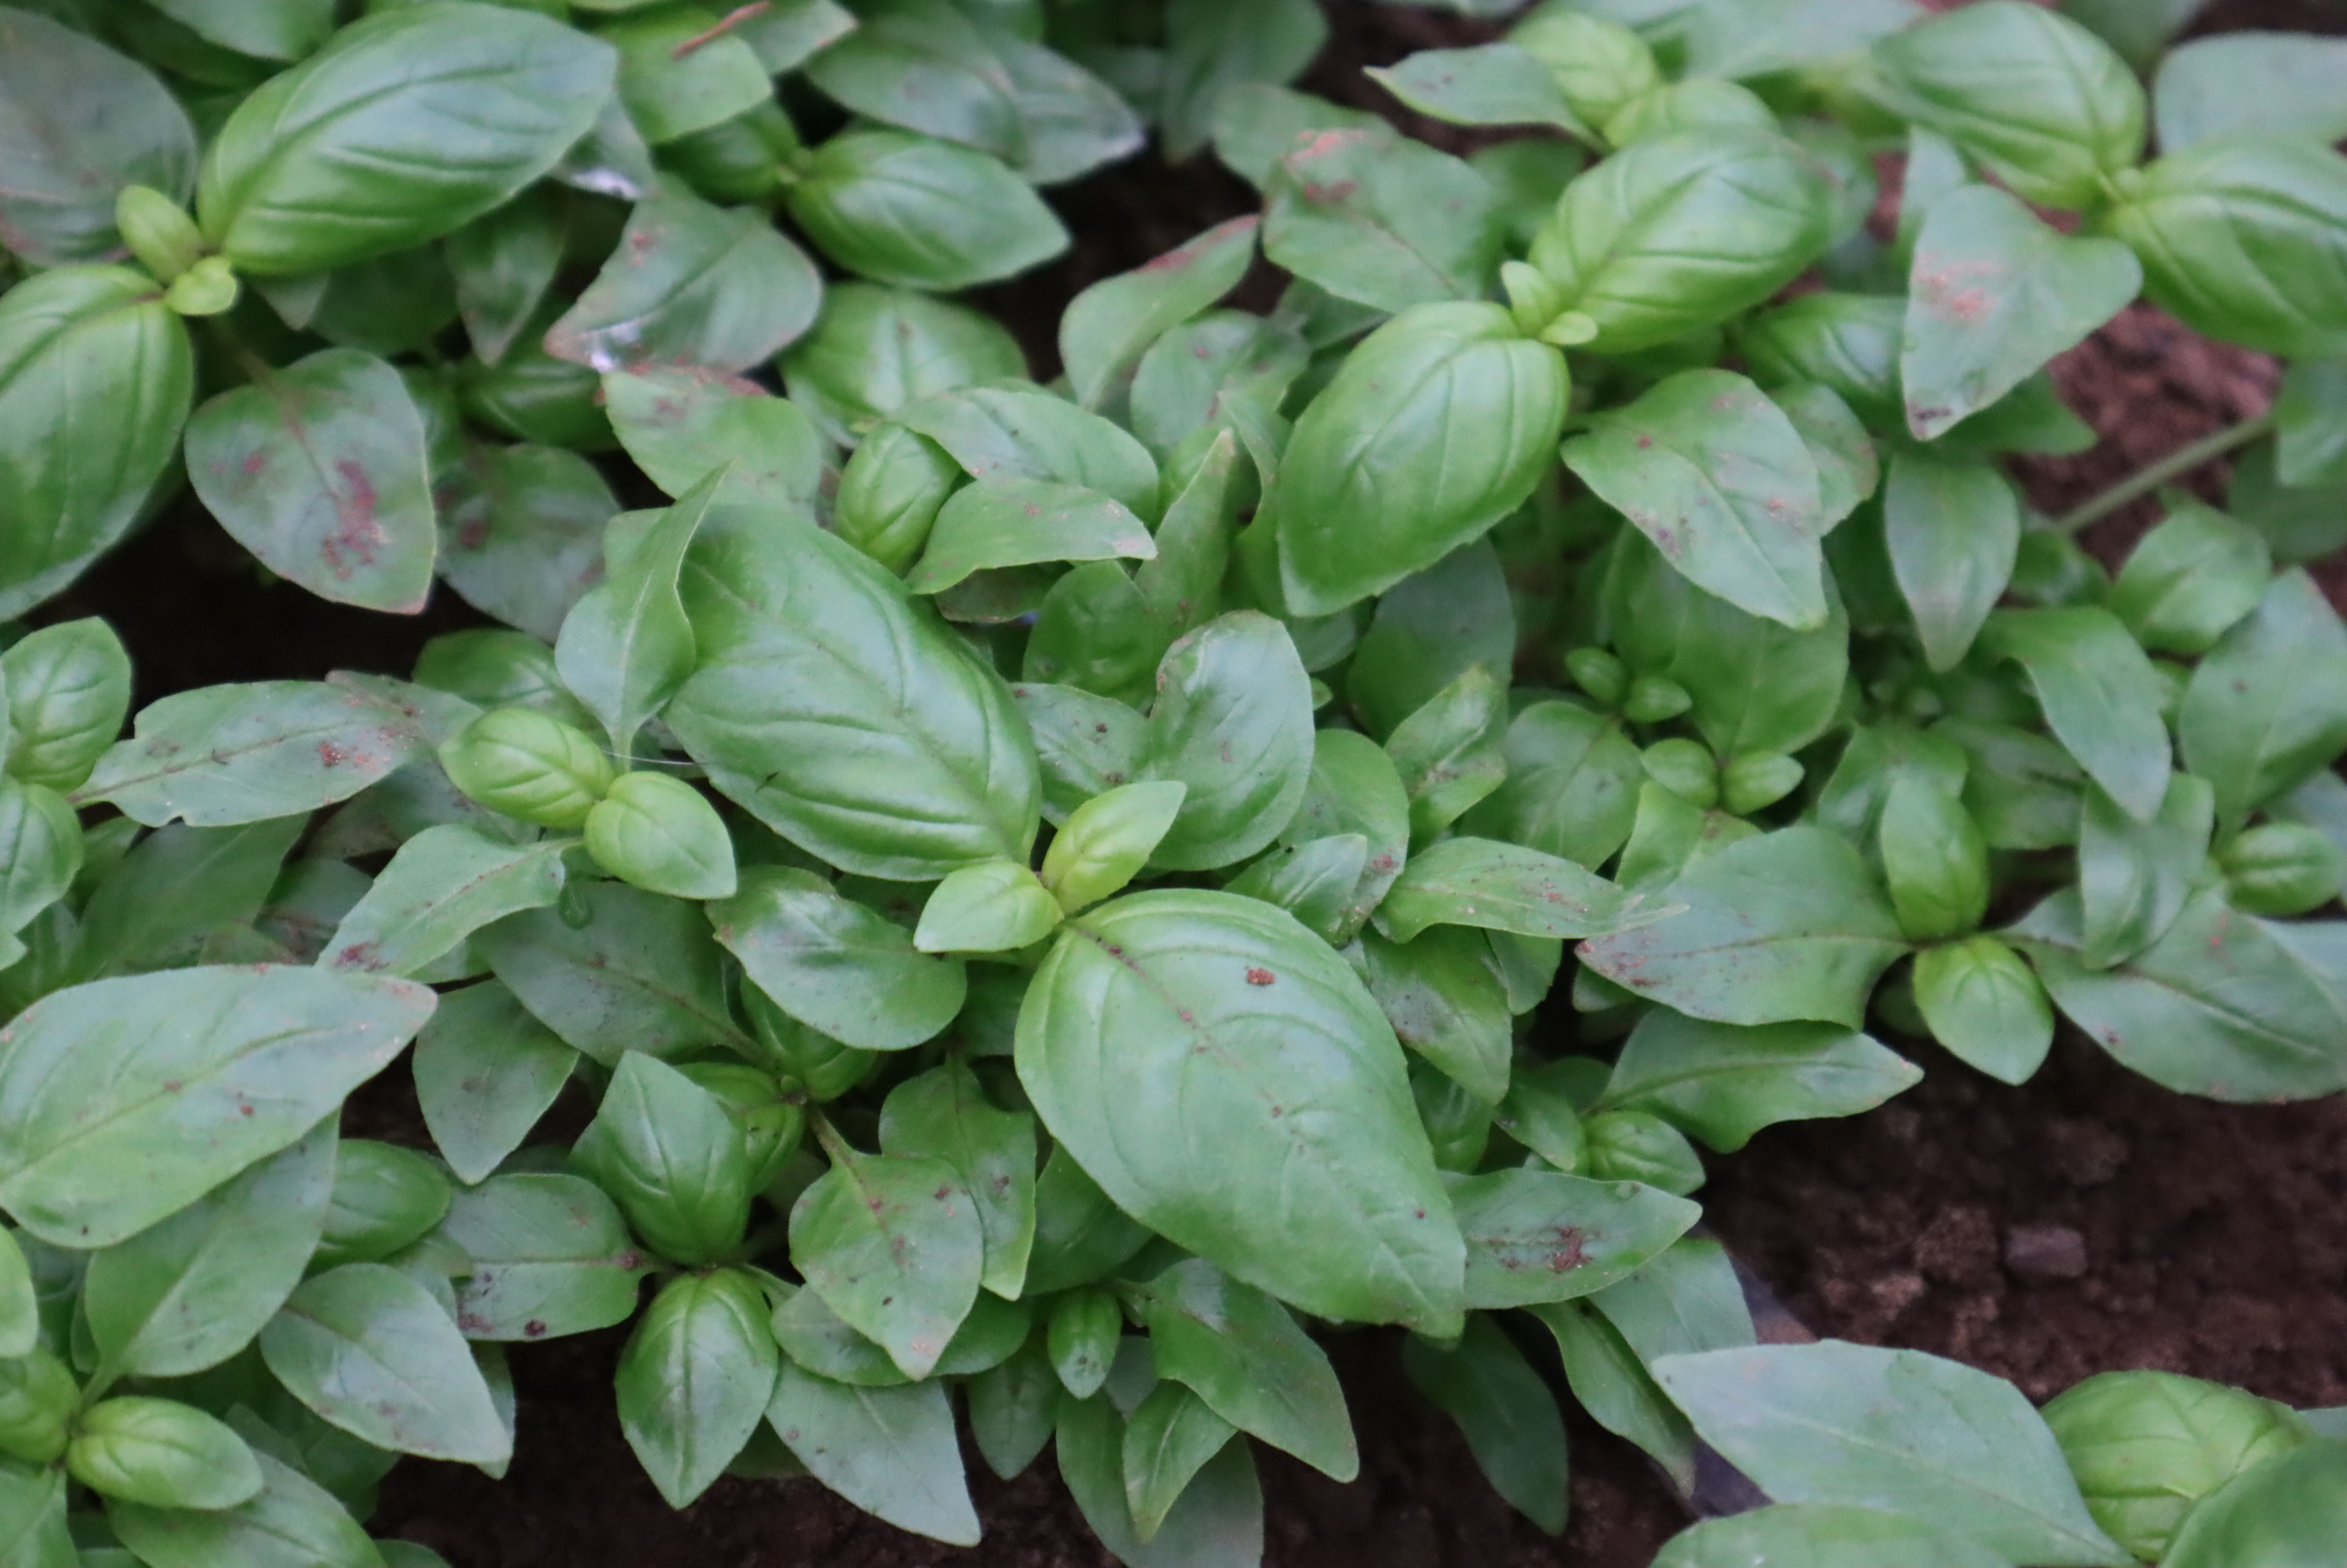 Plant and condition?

basil, healthy
